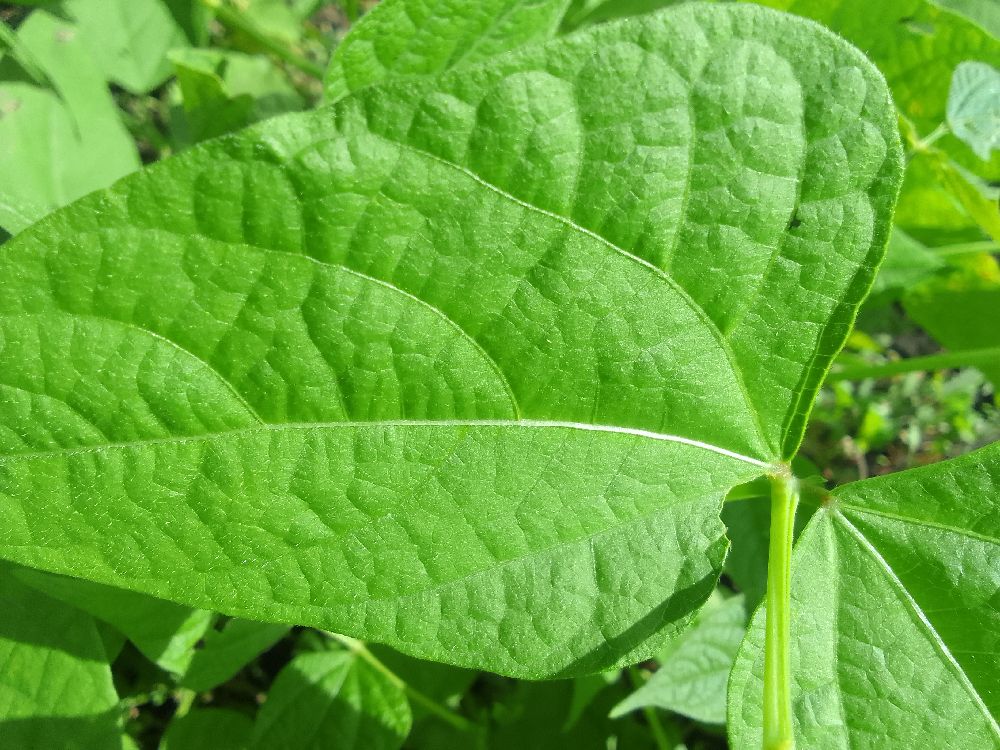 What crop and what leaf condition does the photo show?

common bean, healthy
